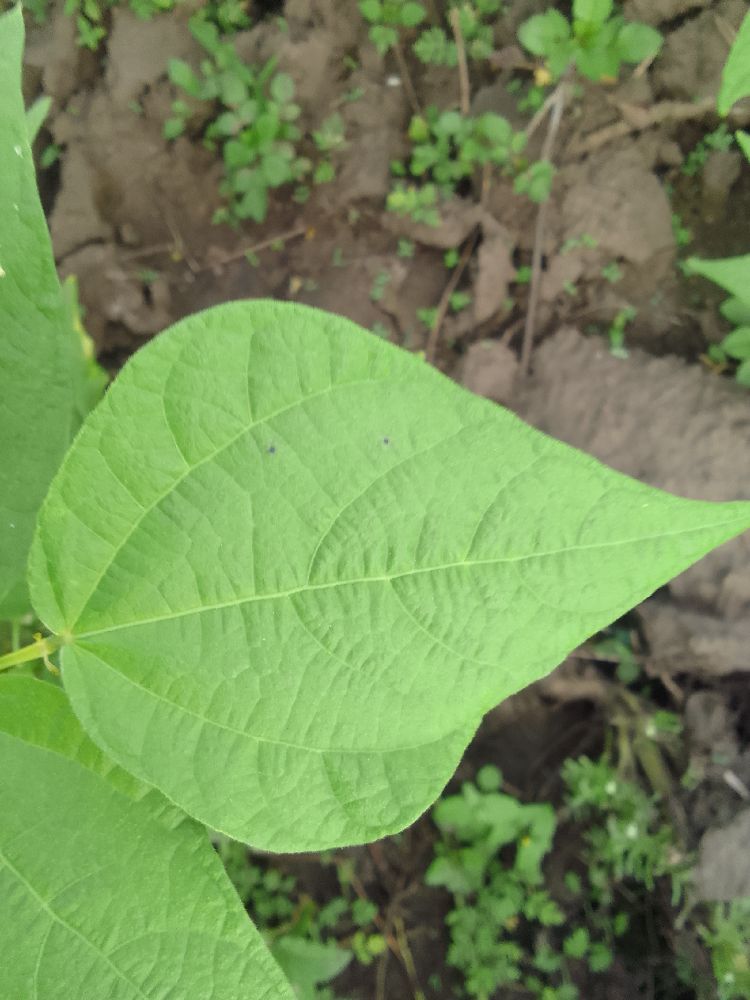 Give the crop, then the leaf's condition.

common bean, healthy
